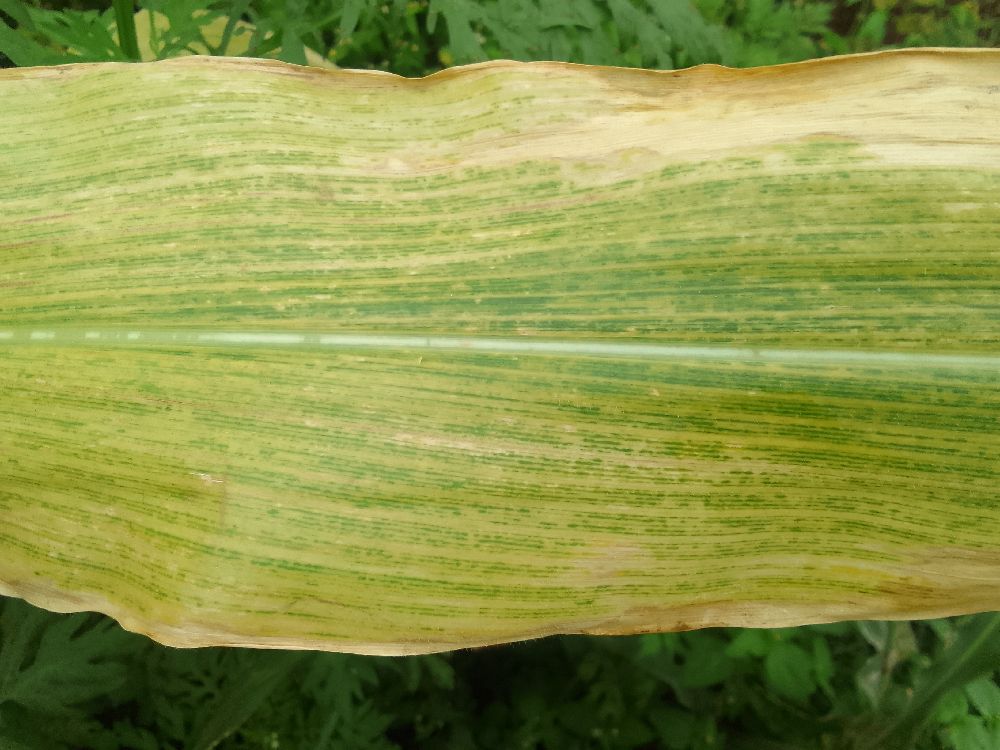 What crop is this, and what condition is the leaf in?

maize, maize lethal necrosis
